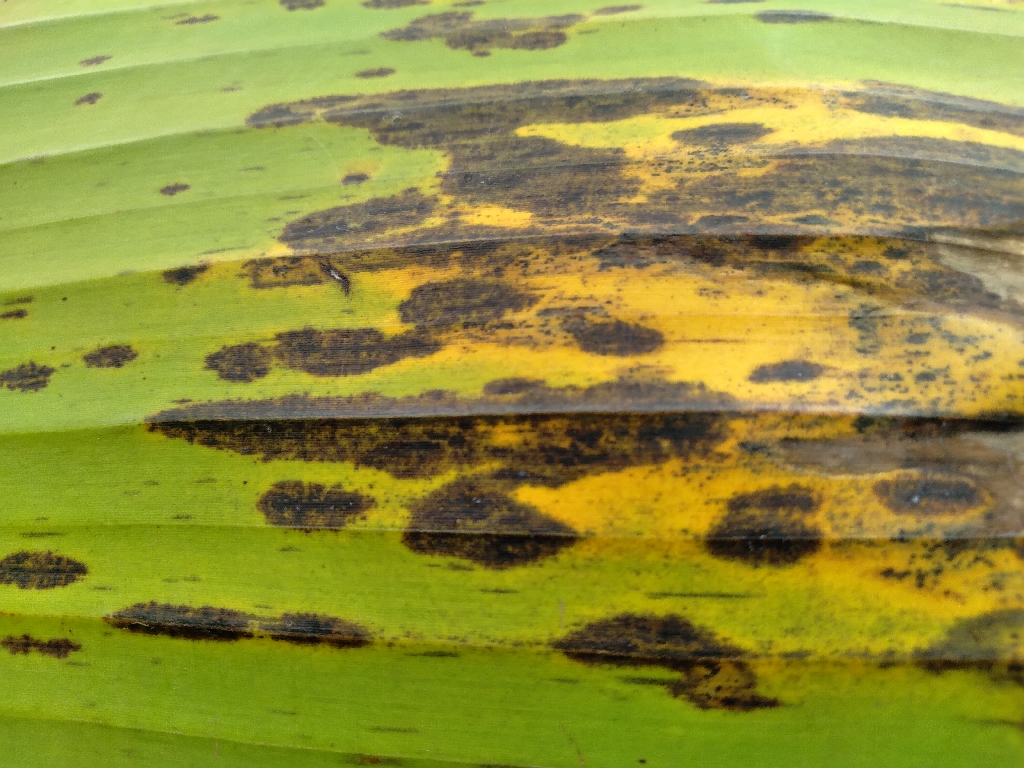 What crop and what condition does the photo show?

banana, black sigatoka
